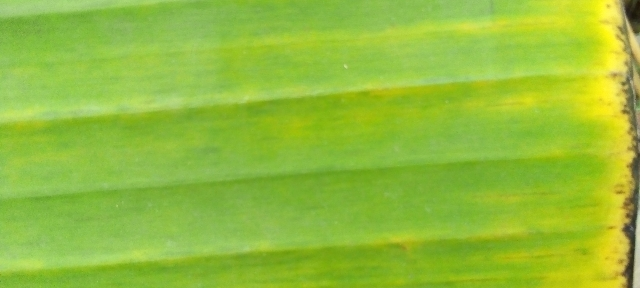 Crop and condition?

banana, fusarium wilt race 1
